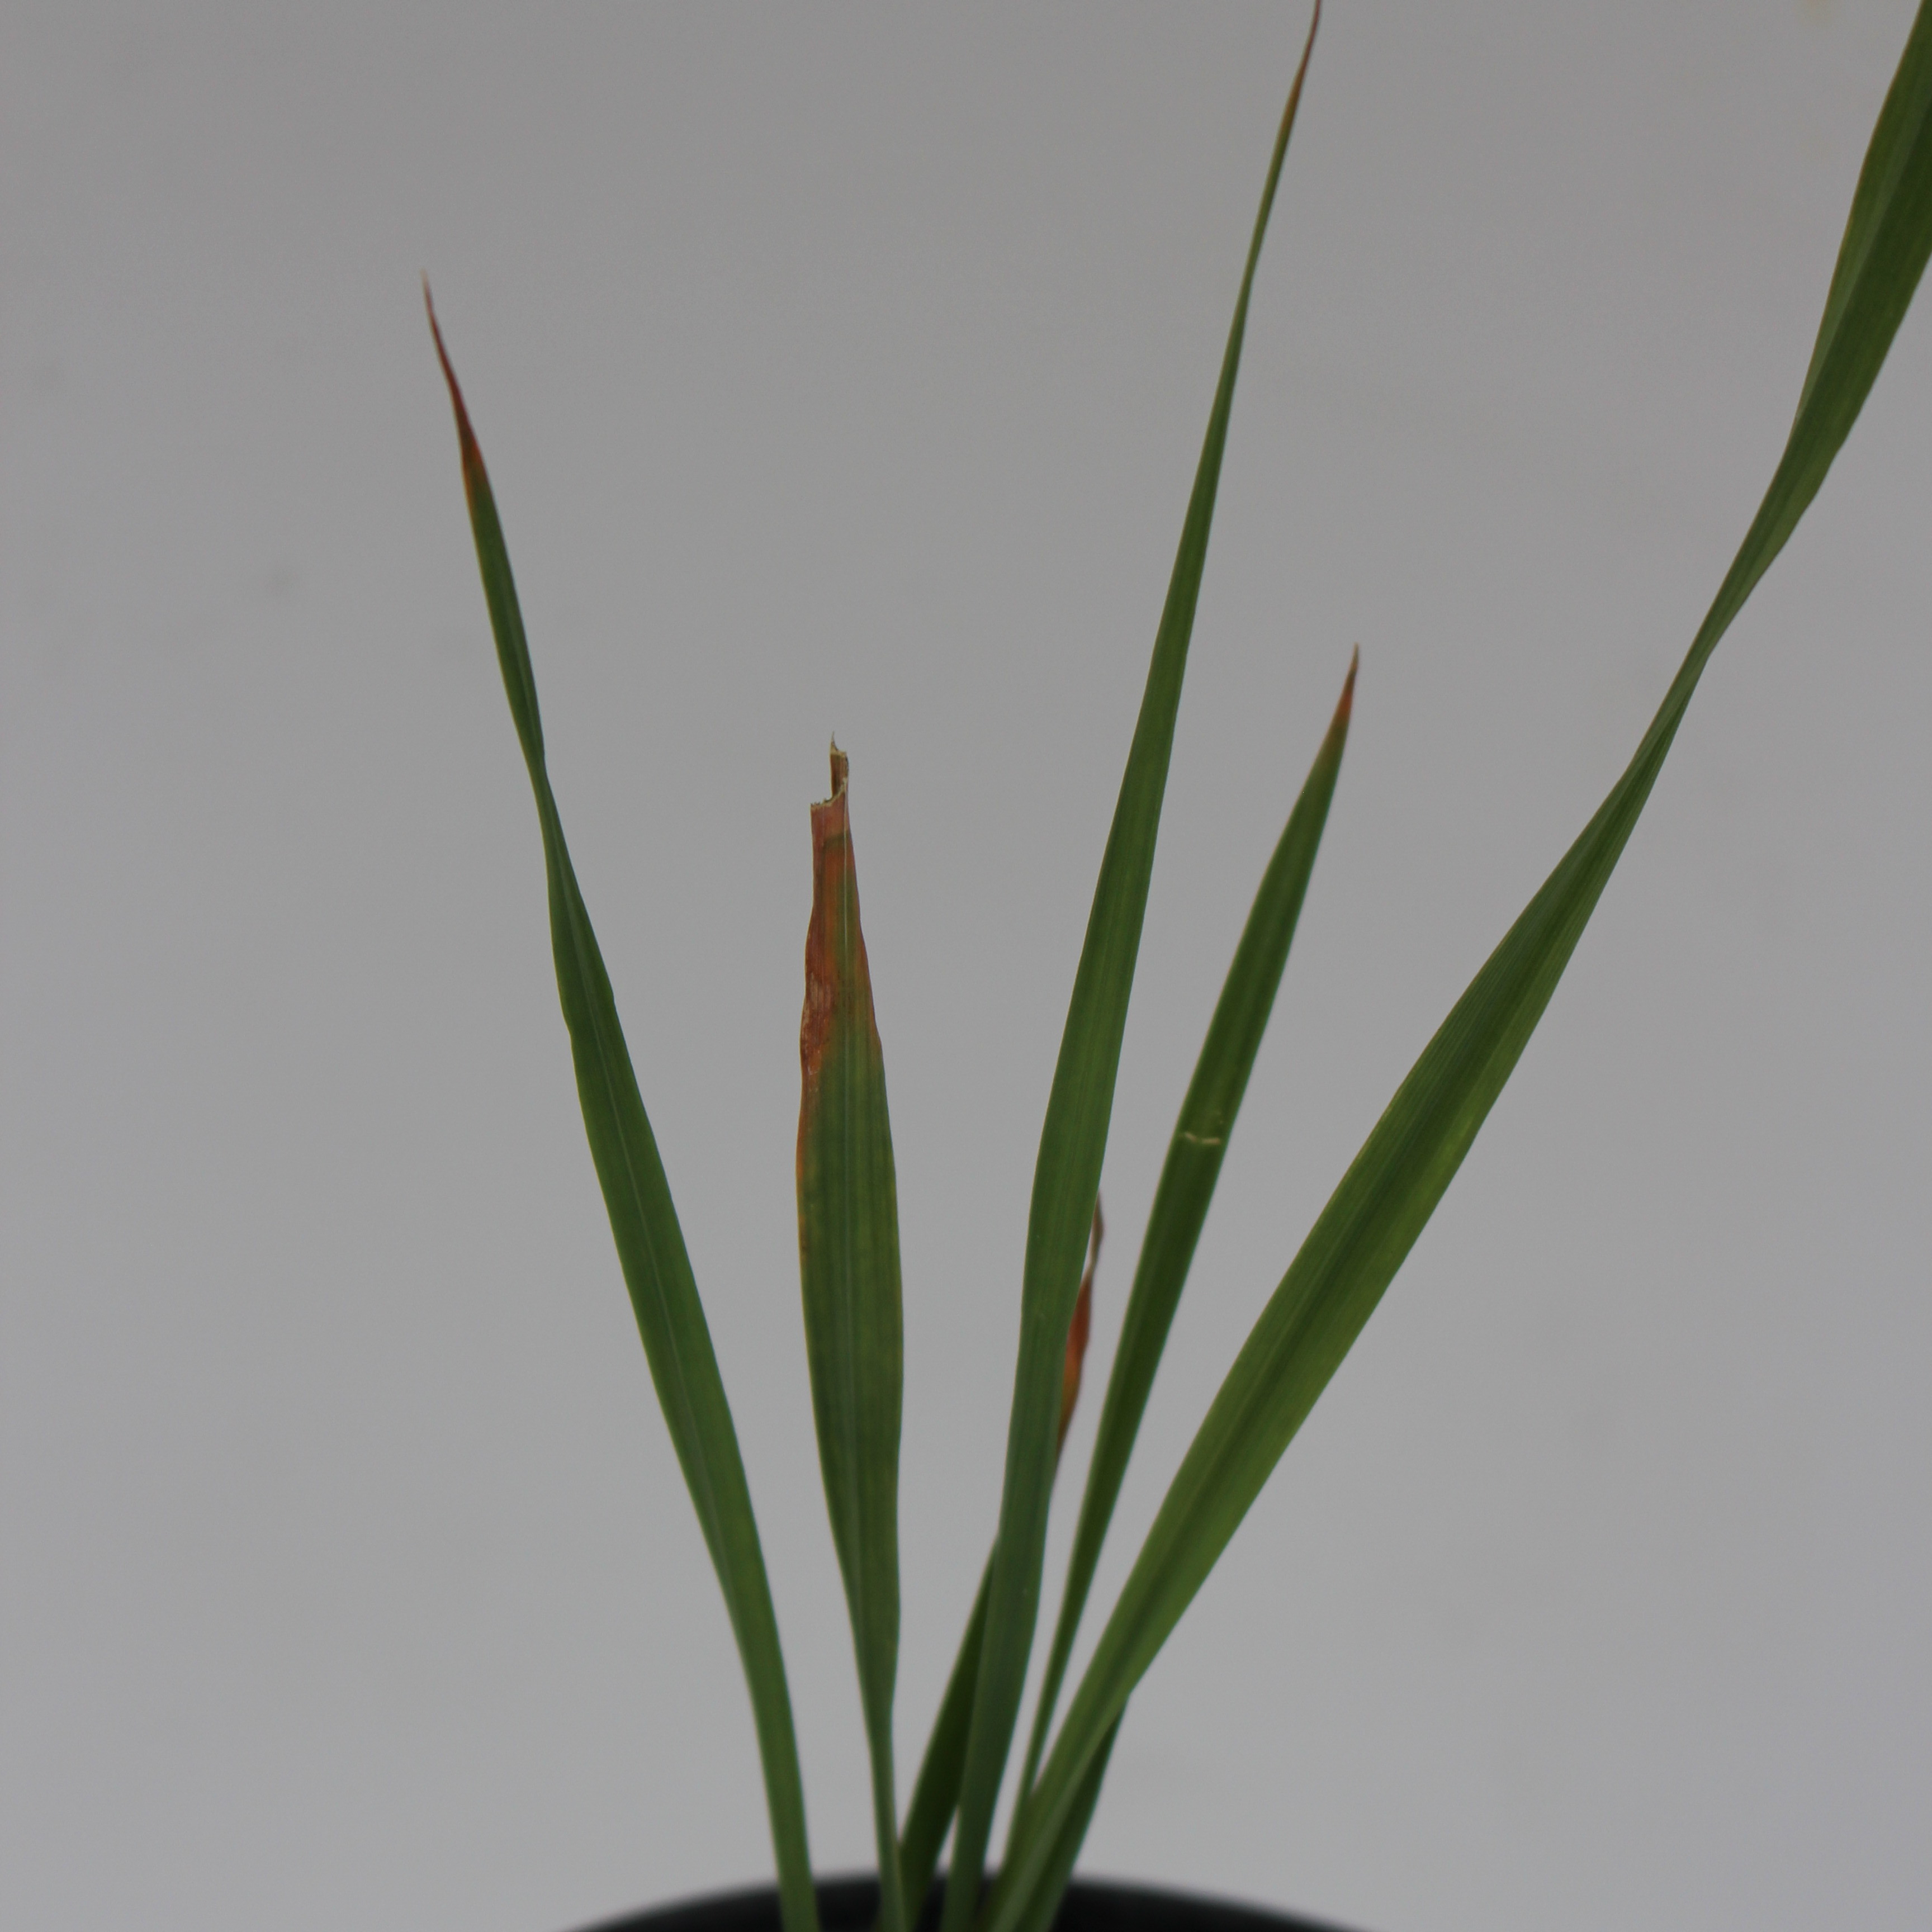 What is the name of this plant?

Avena sterilis
